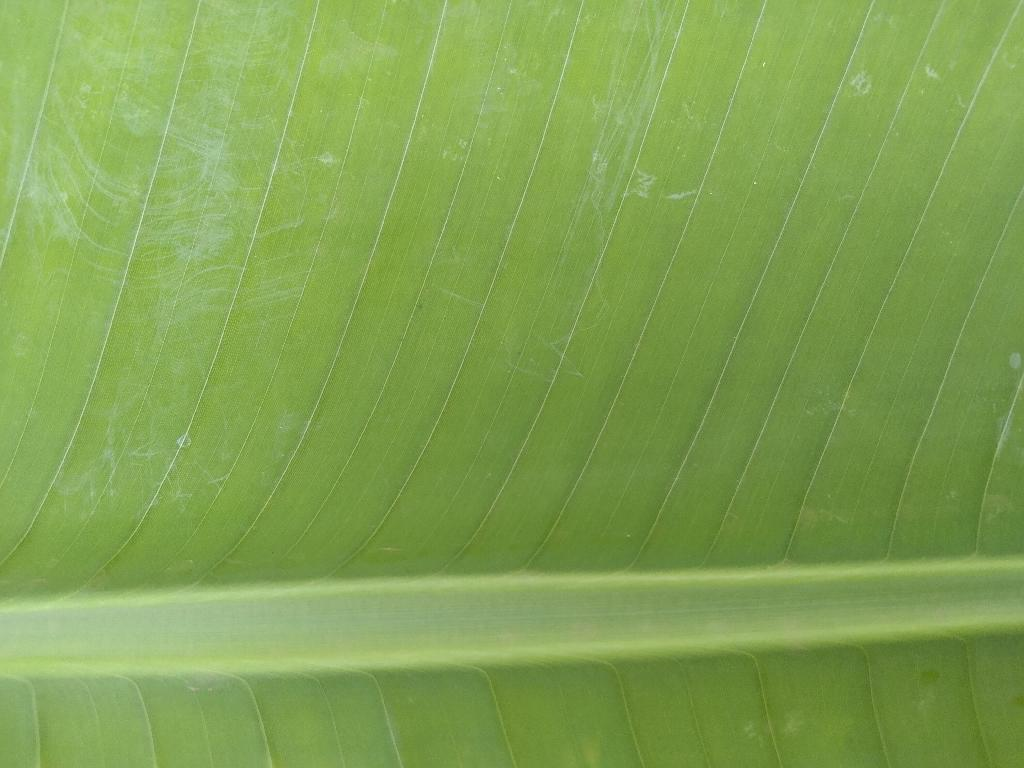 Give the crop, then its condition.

banana, healthy
